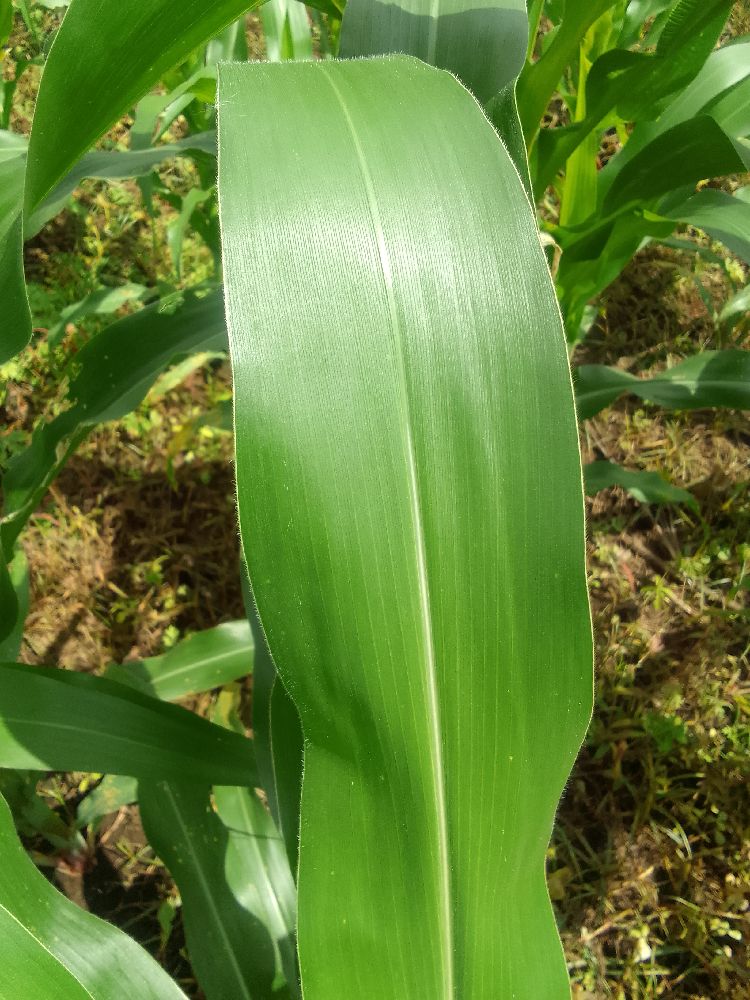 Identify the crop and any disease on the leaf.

maize, healthy
